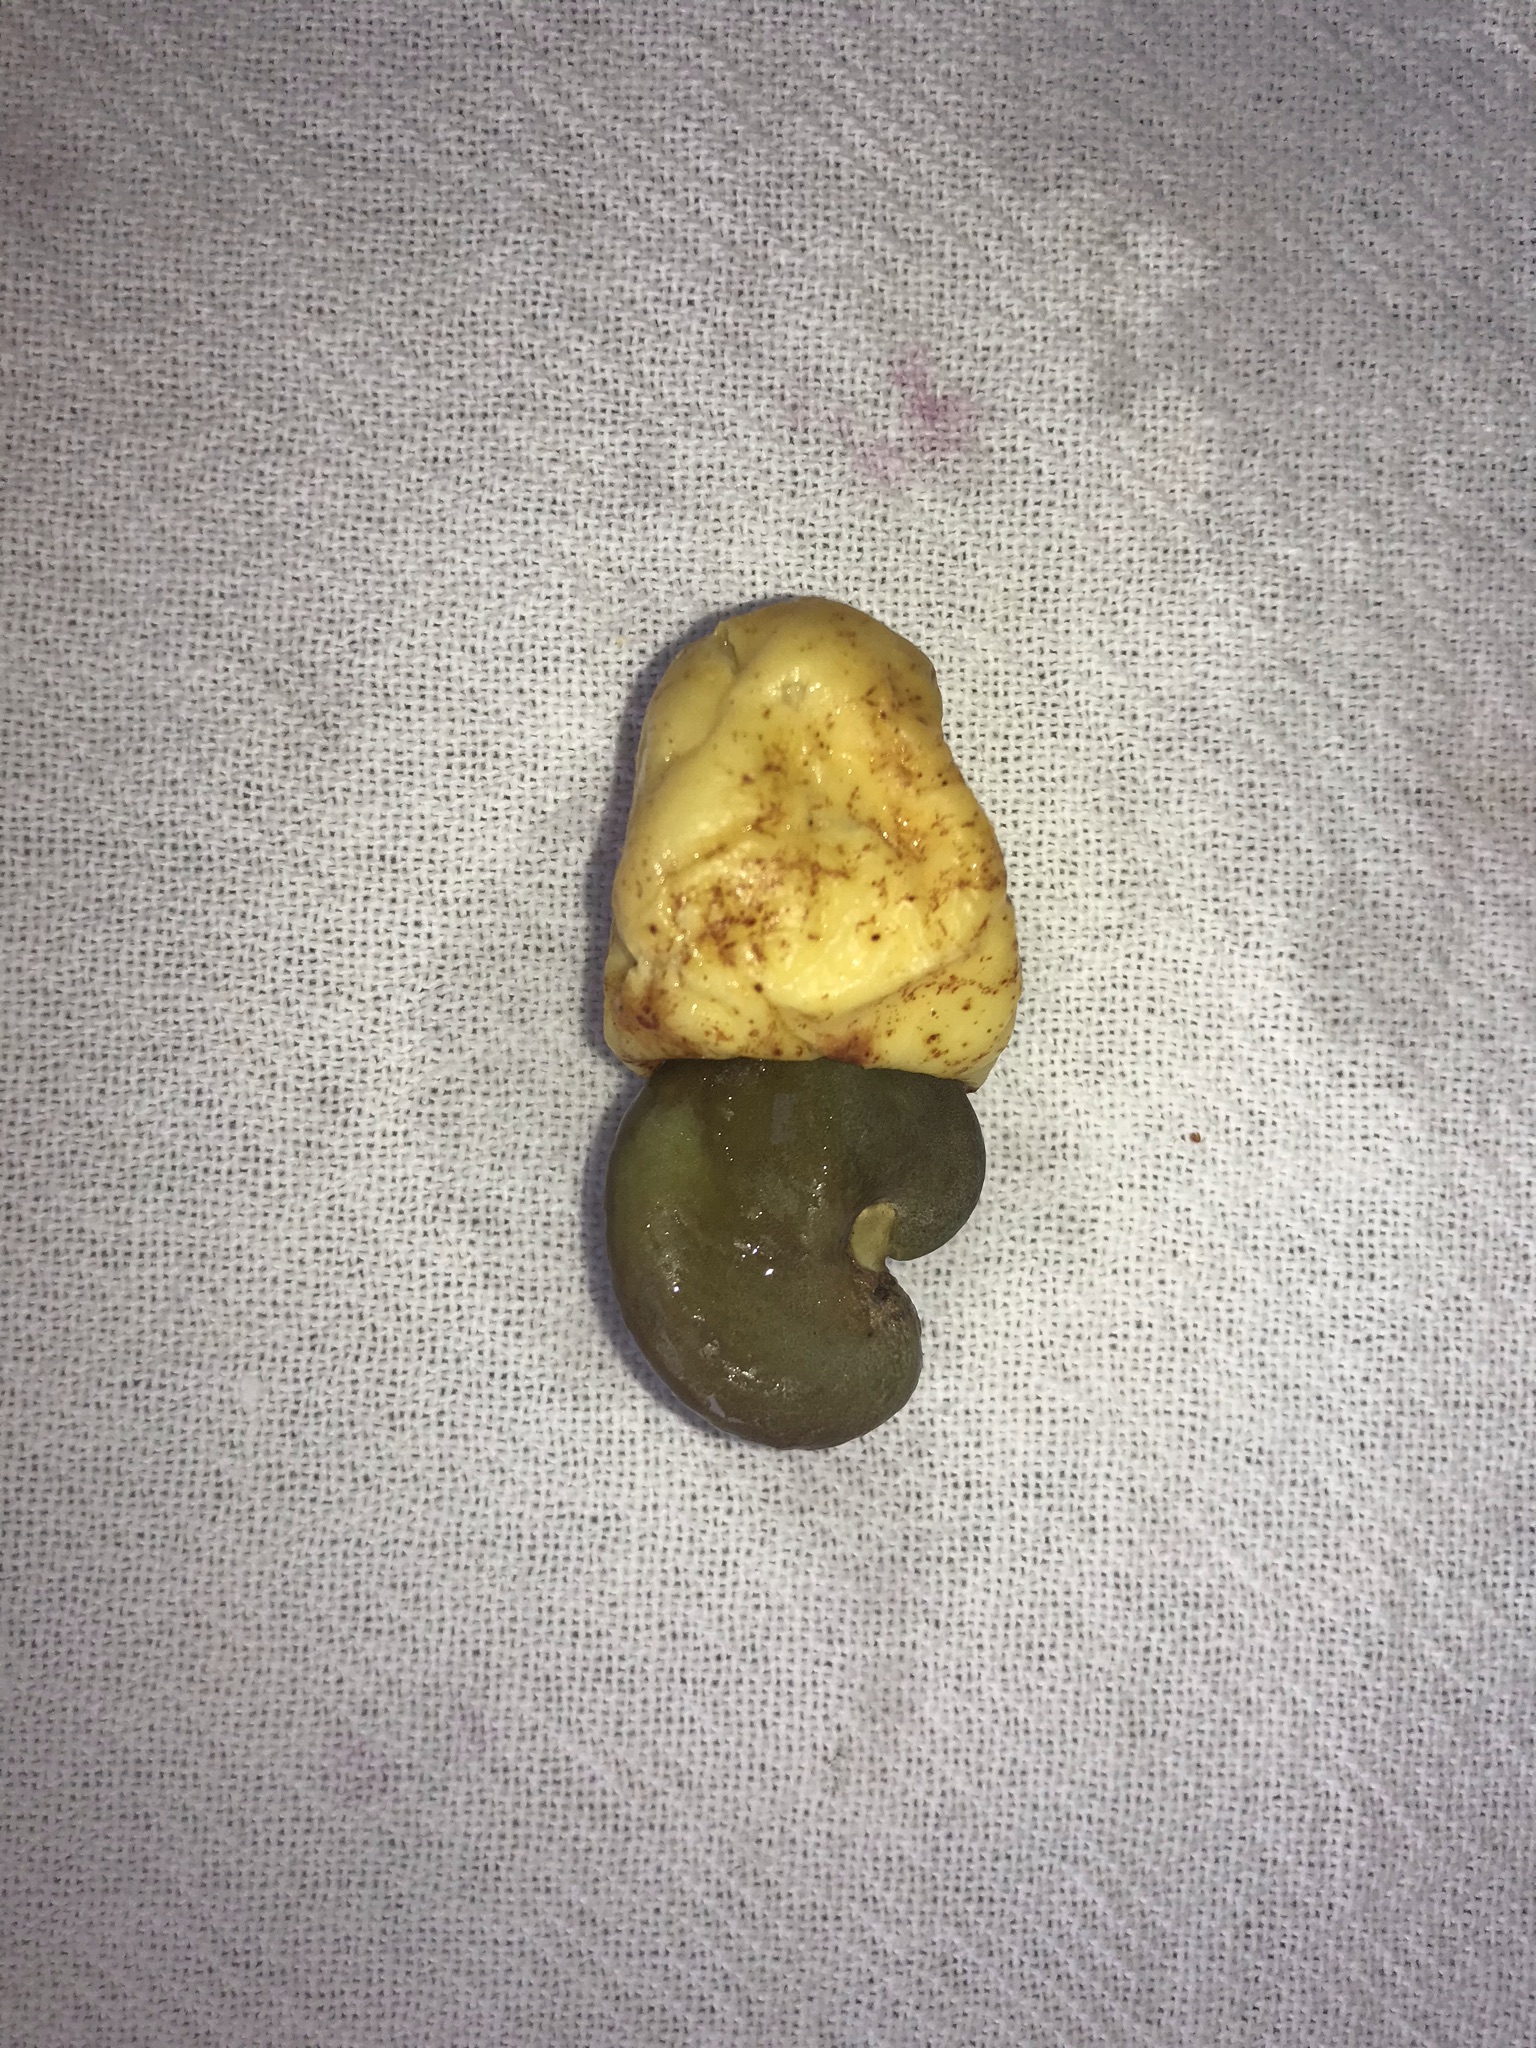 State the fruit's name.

caju amarelo
